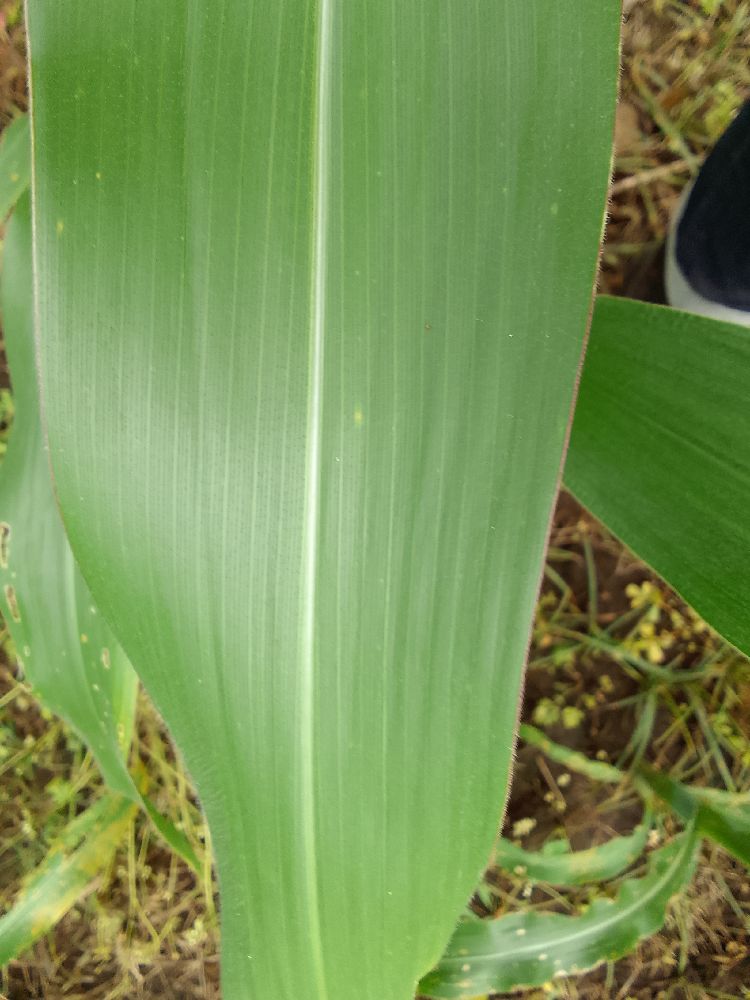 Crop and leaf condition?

maize, healthy
